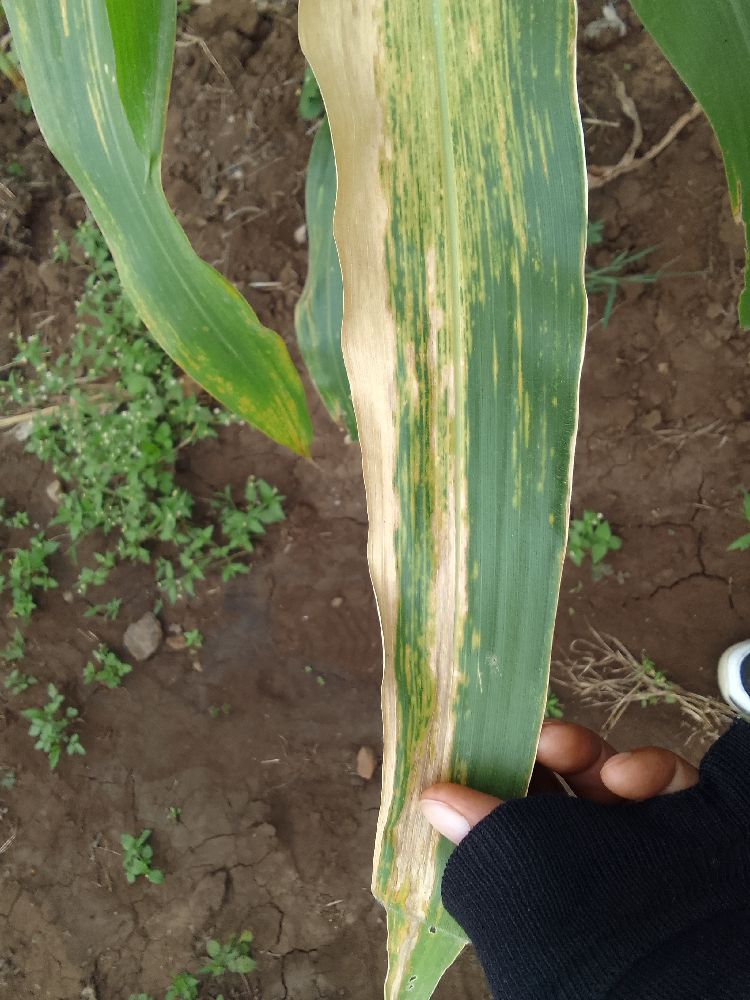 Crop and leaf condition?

maize, maize lethal necrosis
